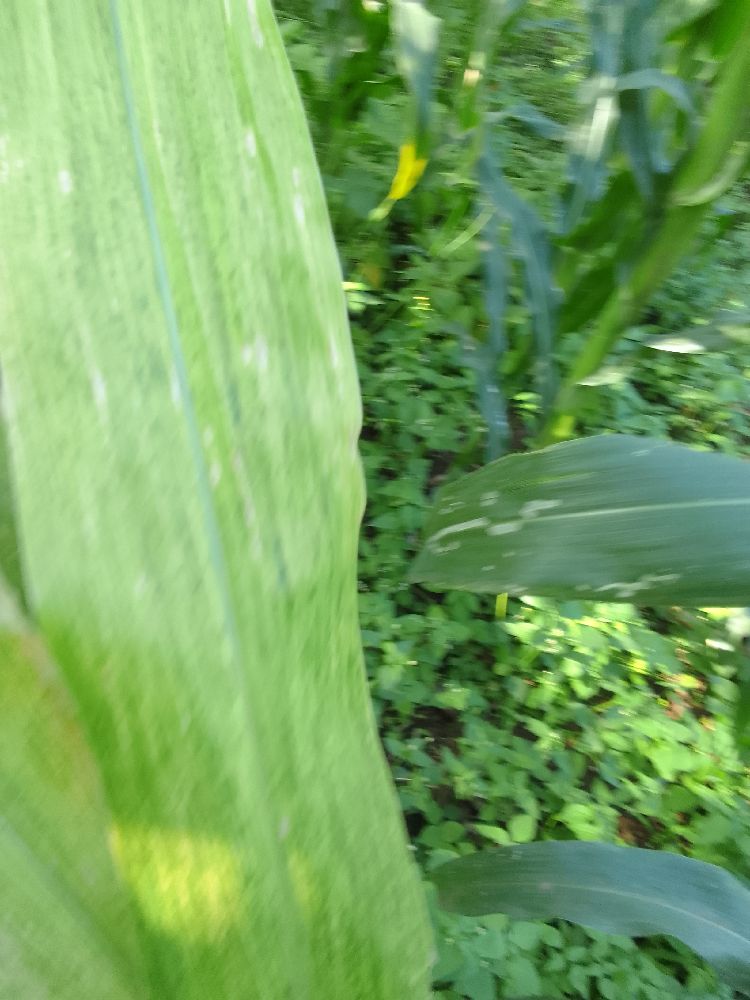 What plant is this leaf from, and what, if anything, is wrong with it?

maize, maize lethal necrosis
